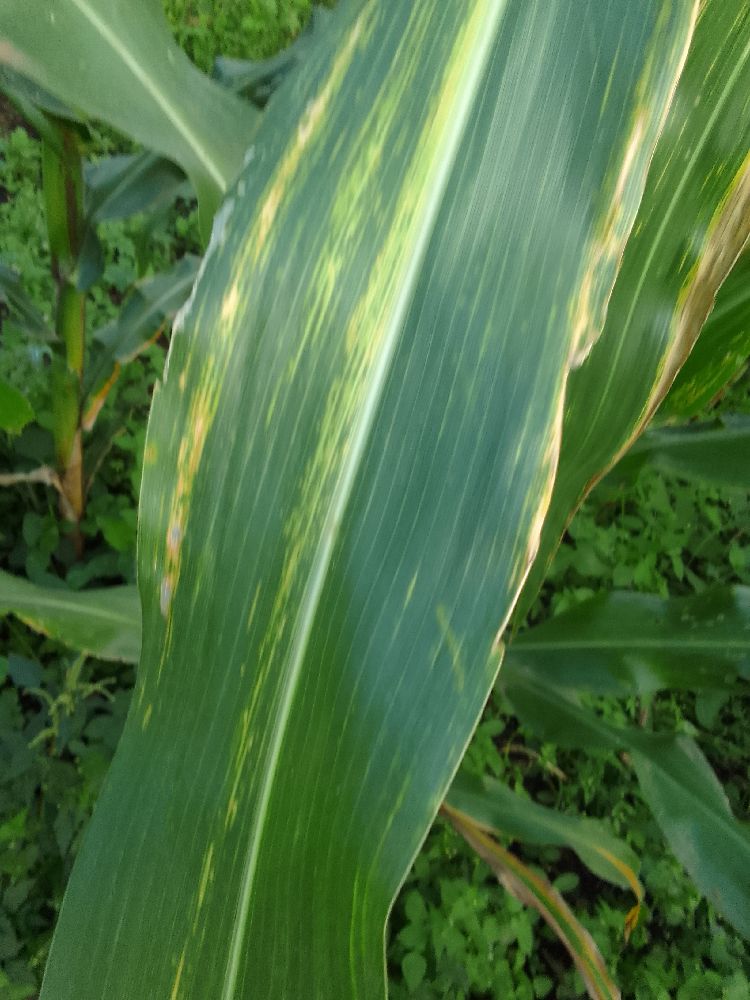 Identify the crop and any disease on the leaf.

maize, maize lethal necrosis
